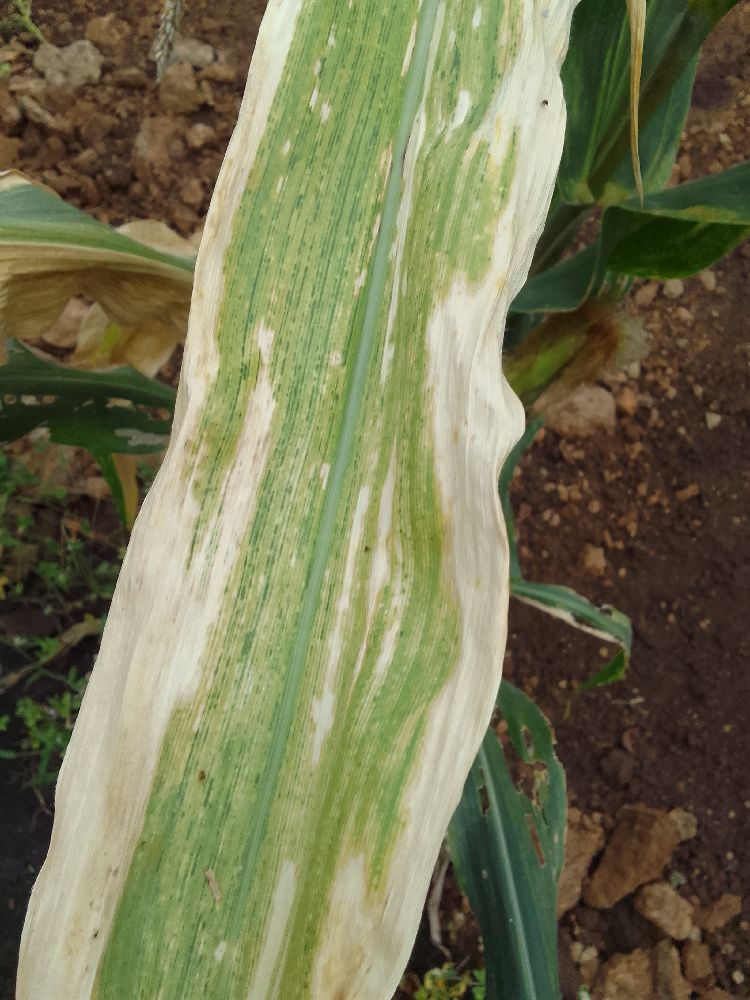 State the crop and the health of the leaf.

maize, maize lethal necrosis
